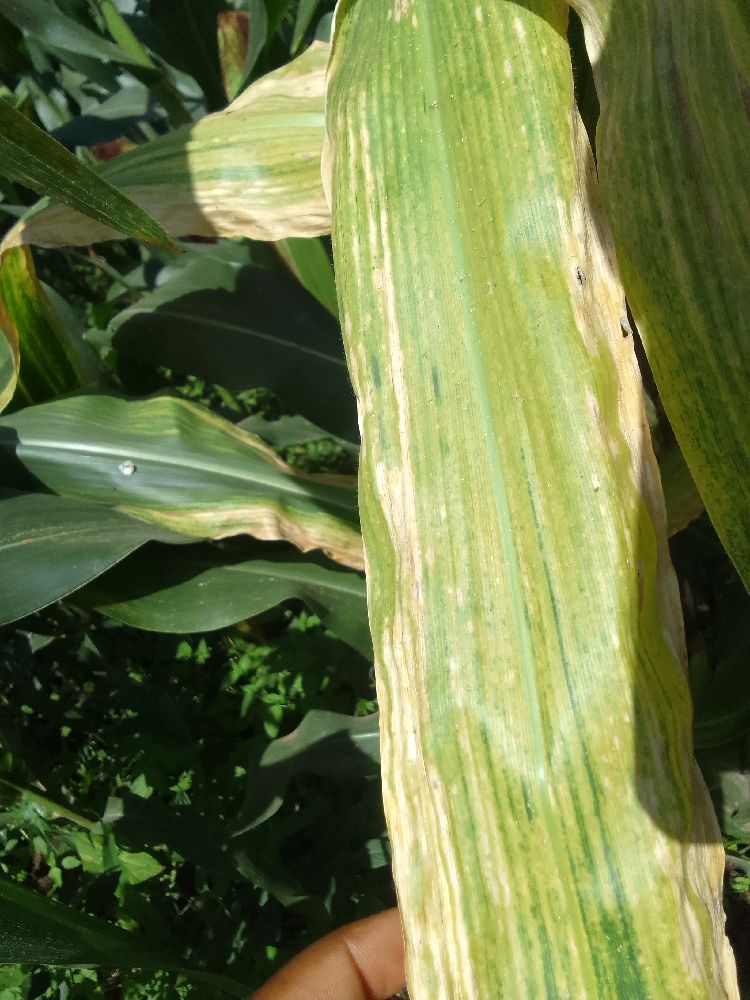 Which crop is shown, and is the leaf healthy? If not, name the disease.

maize, maize lethal necrosis
